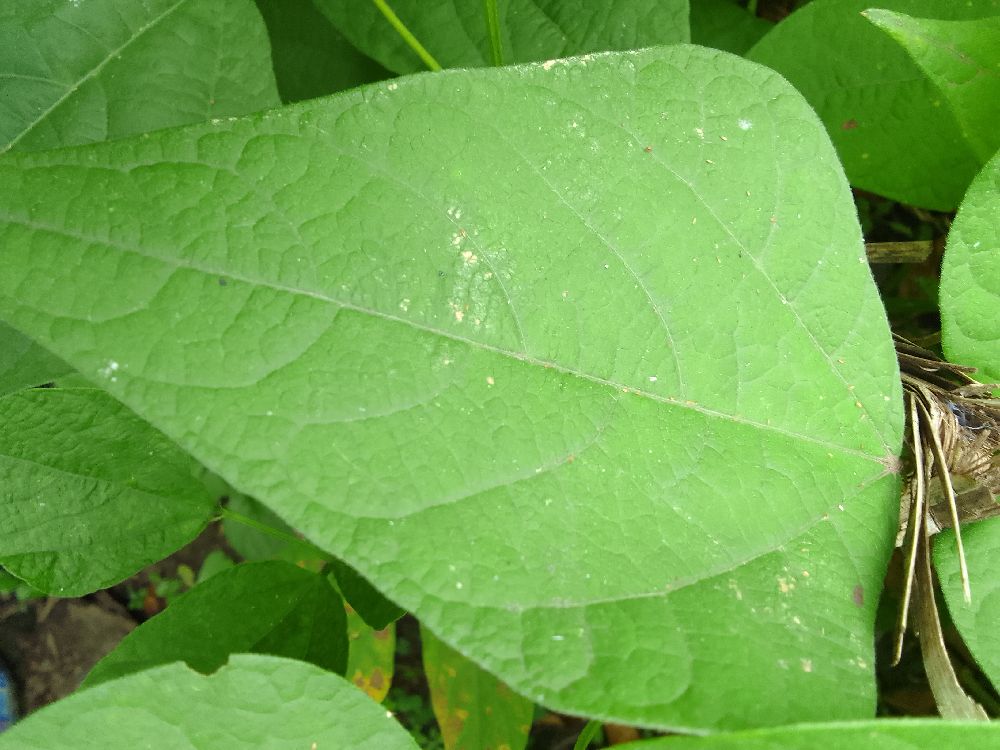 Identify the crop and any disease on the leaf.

common bean, healthy
